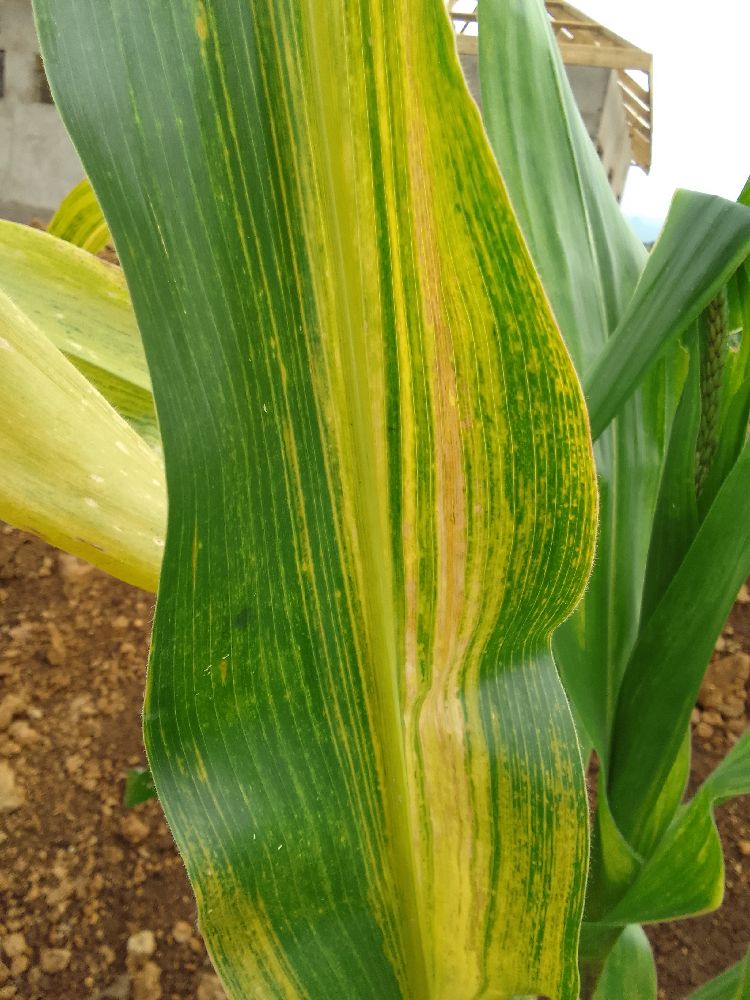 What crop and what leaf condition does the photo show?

maize, maize lethal necrosis
